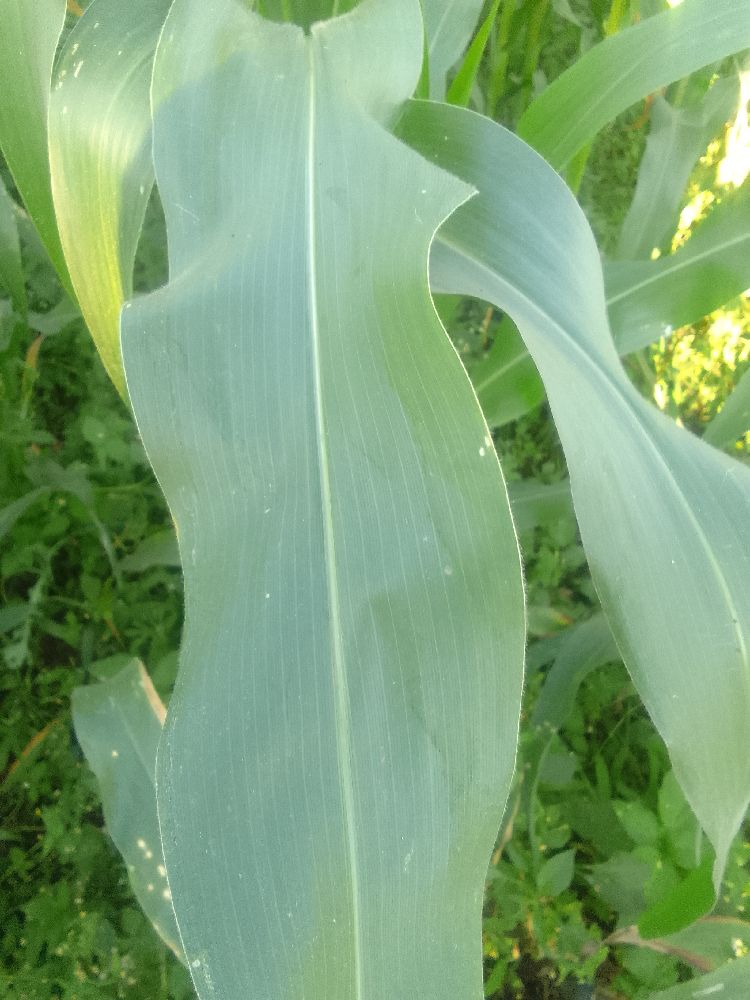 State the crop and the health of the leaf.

maize, healthy
